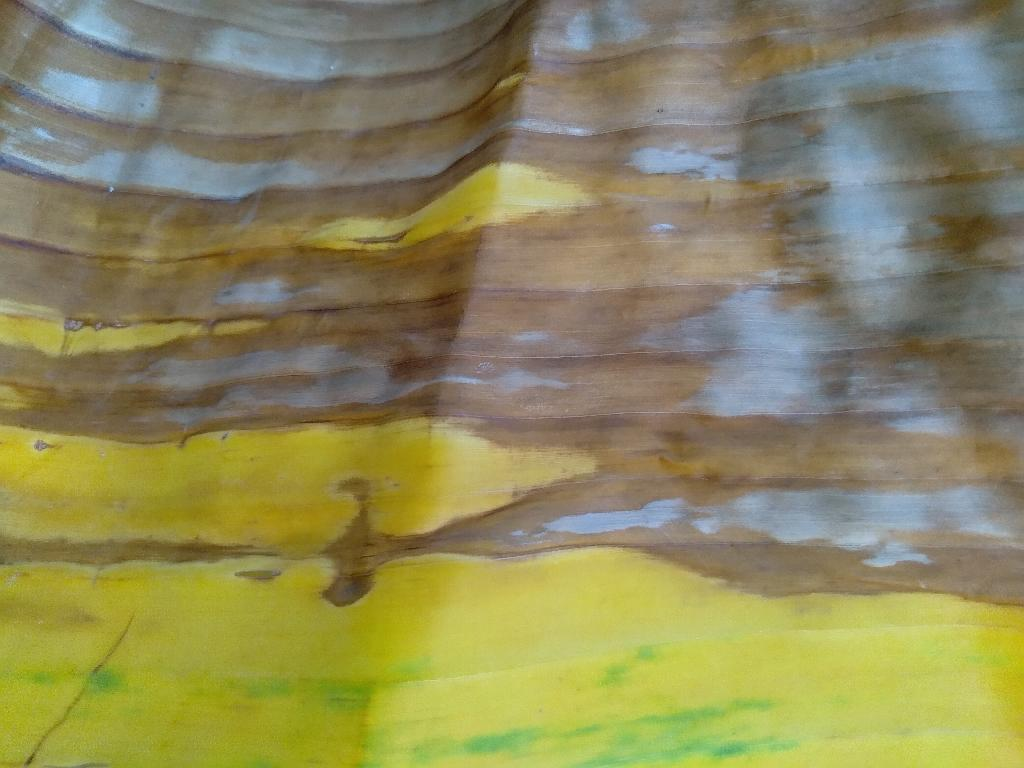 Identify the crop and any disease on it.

banana, fusarium wilt race 1
